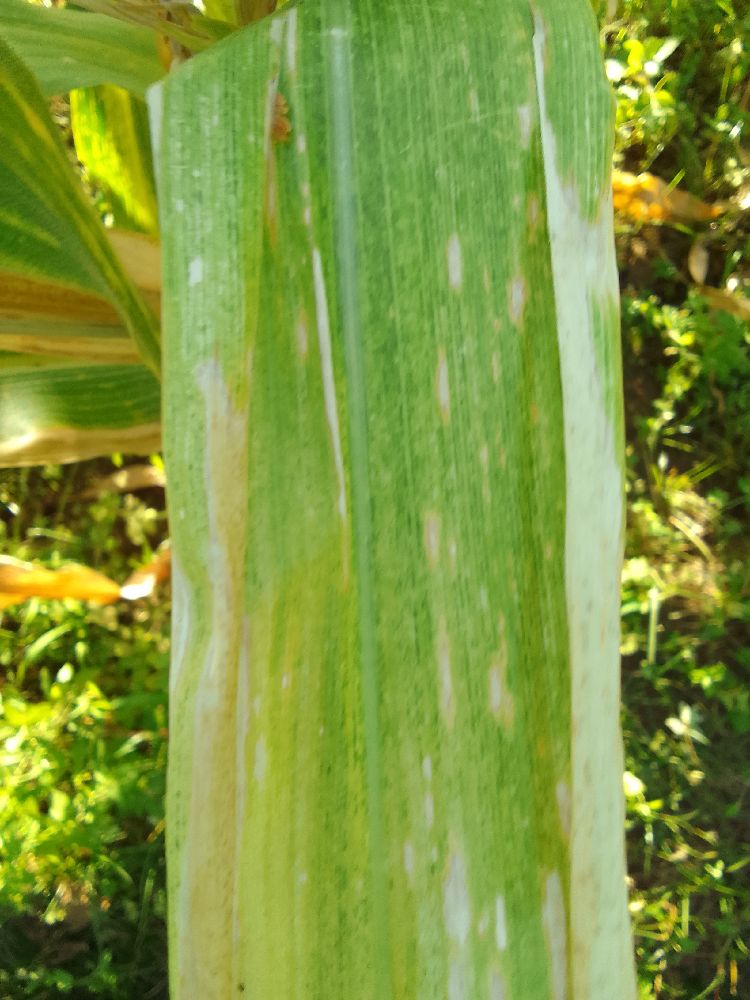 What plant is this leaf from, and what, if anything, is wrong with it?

maize, maize lethal necrosis
